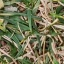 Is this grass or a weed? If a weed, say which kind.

grass
